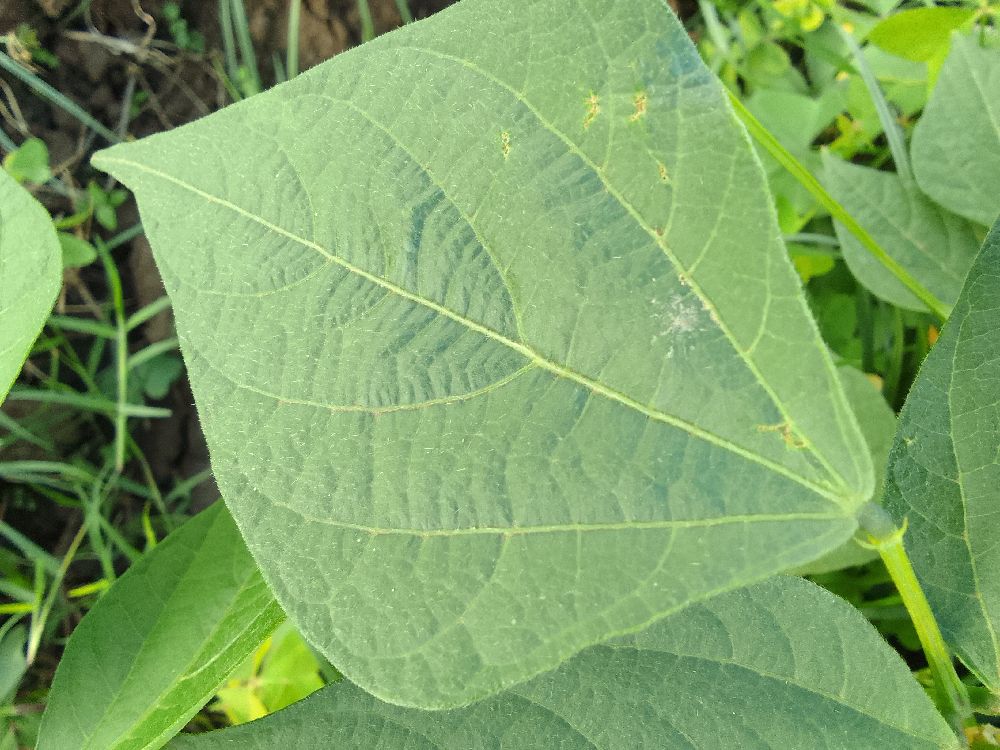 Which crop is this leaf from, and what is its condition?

common bean, healthy
